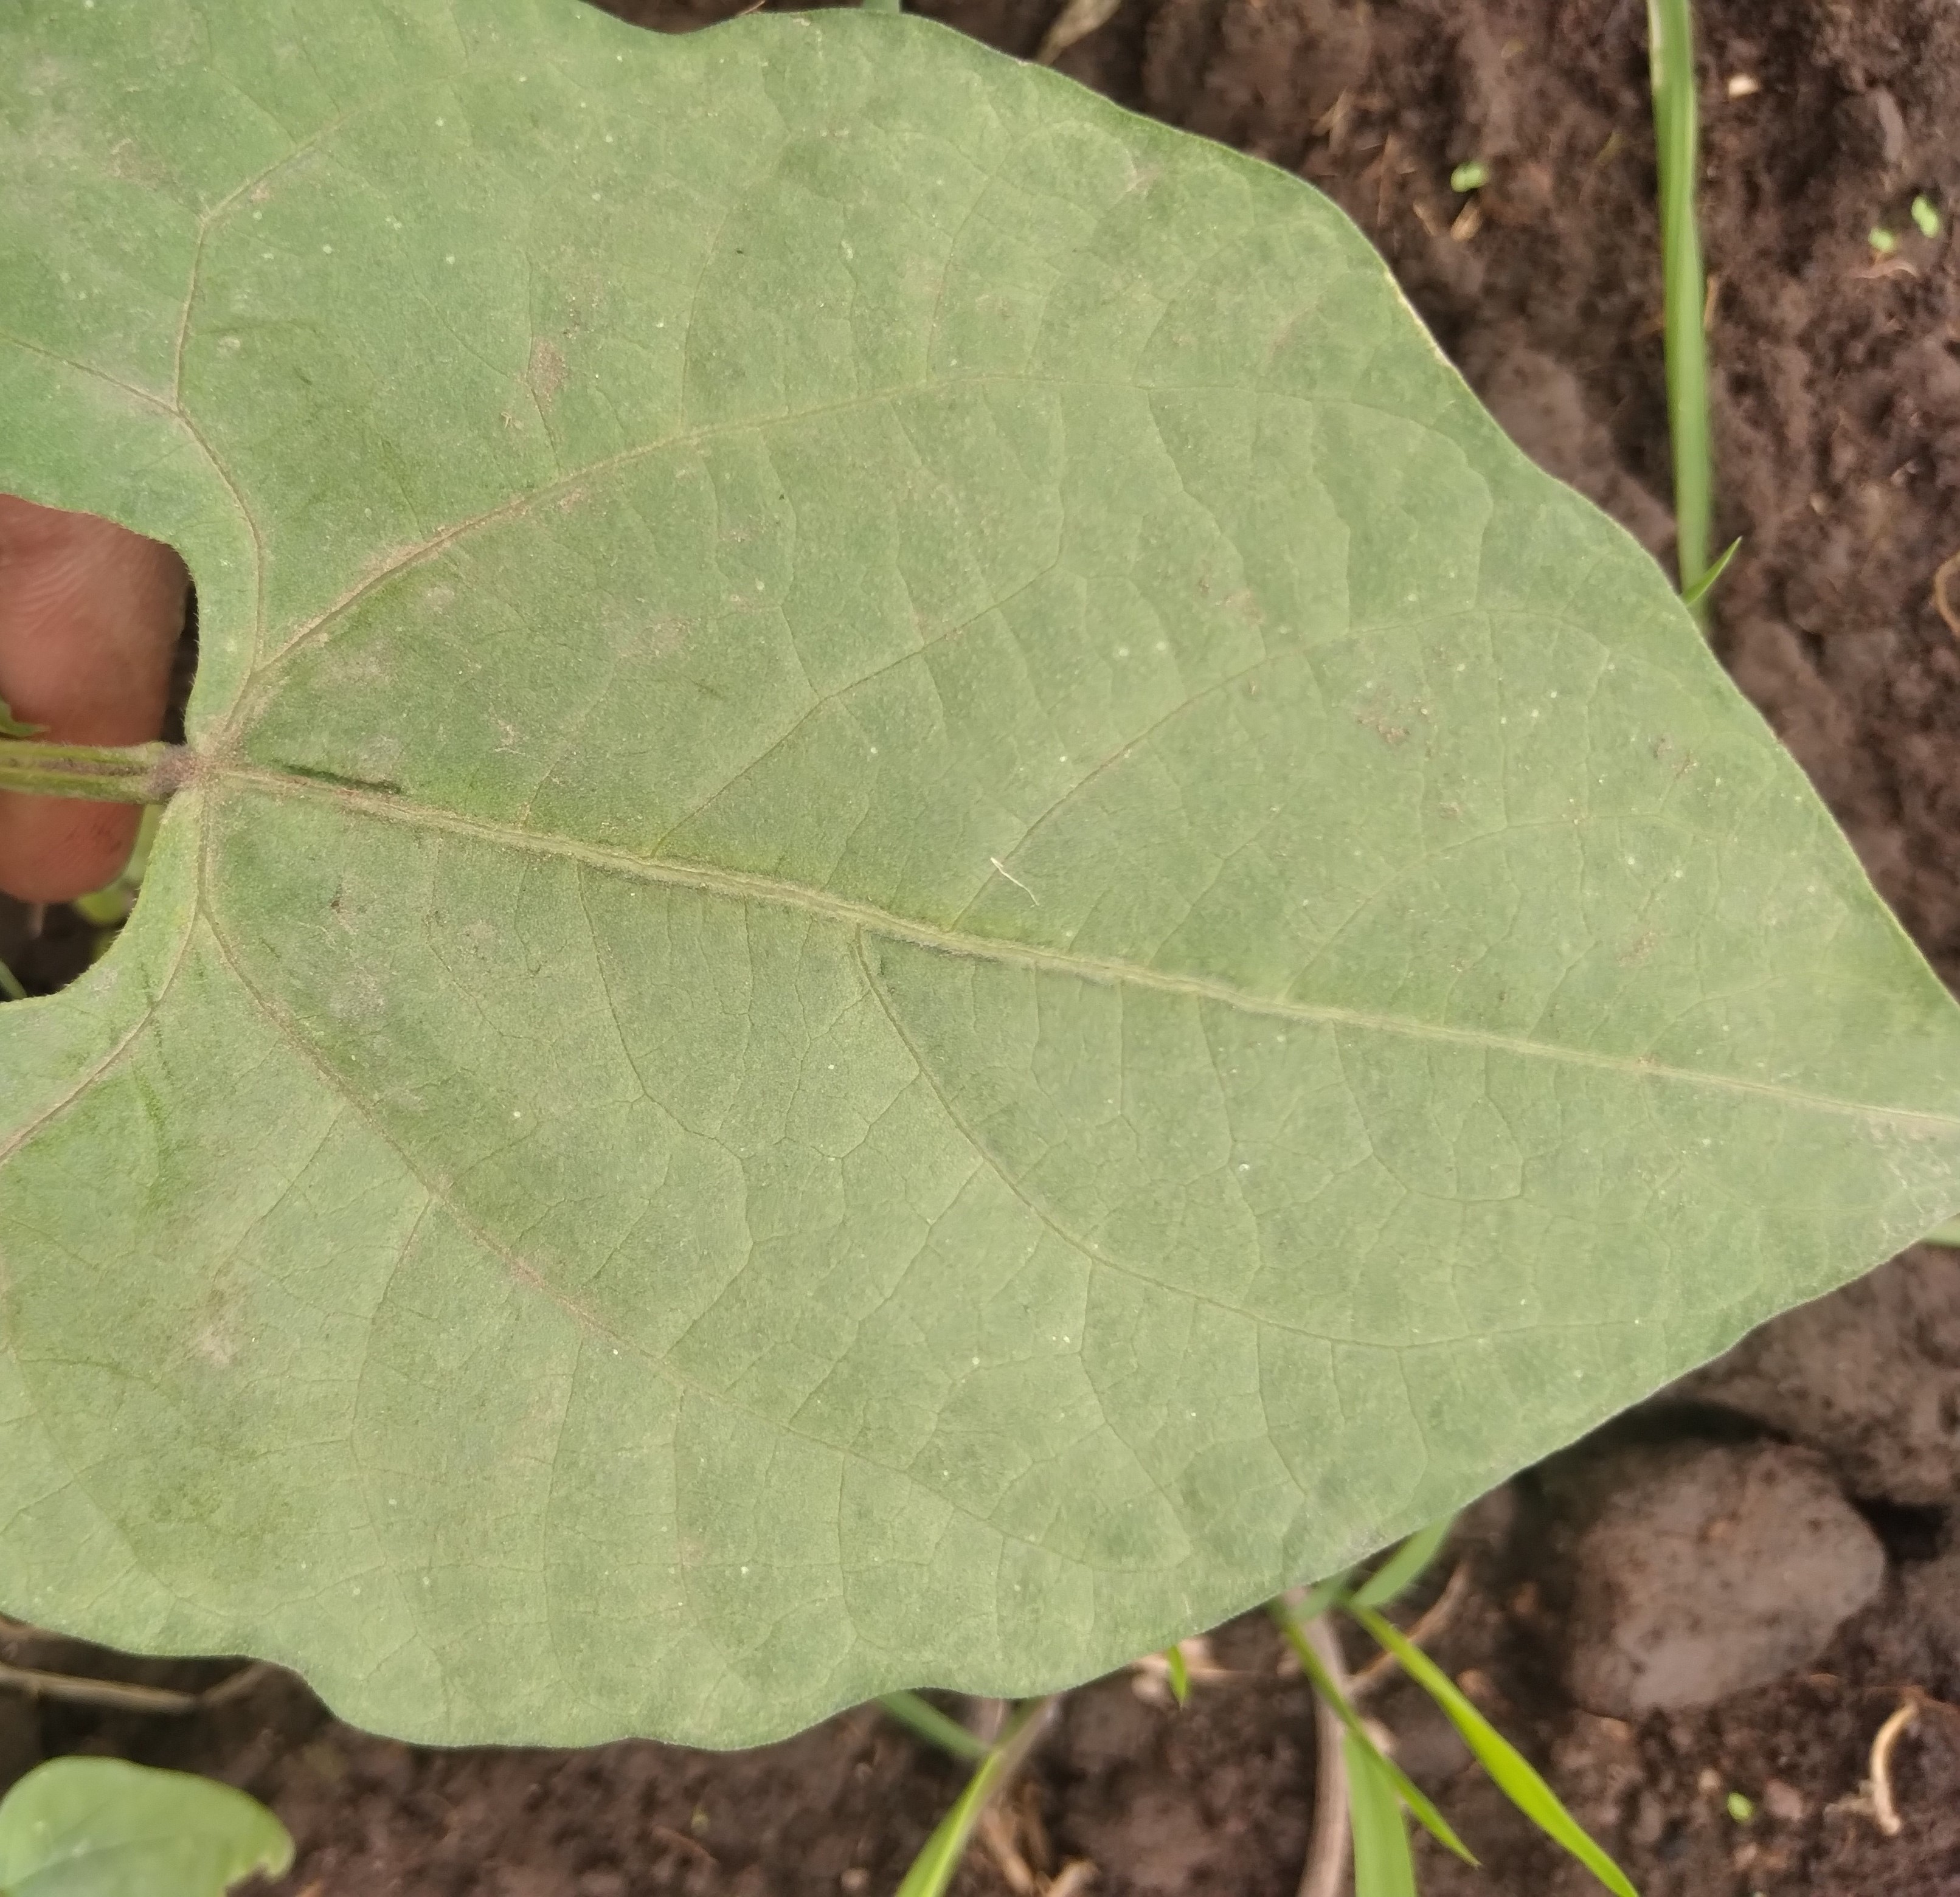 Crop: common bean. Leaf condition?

healthy
